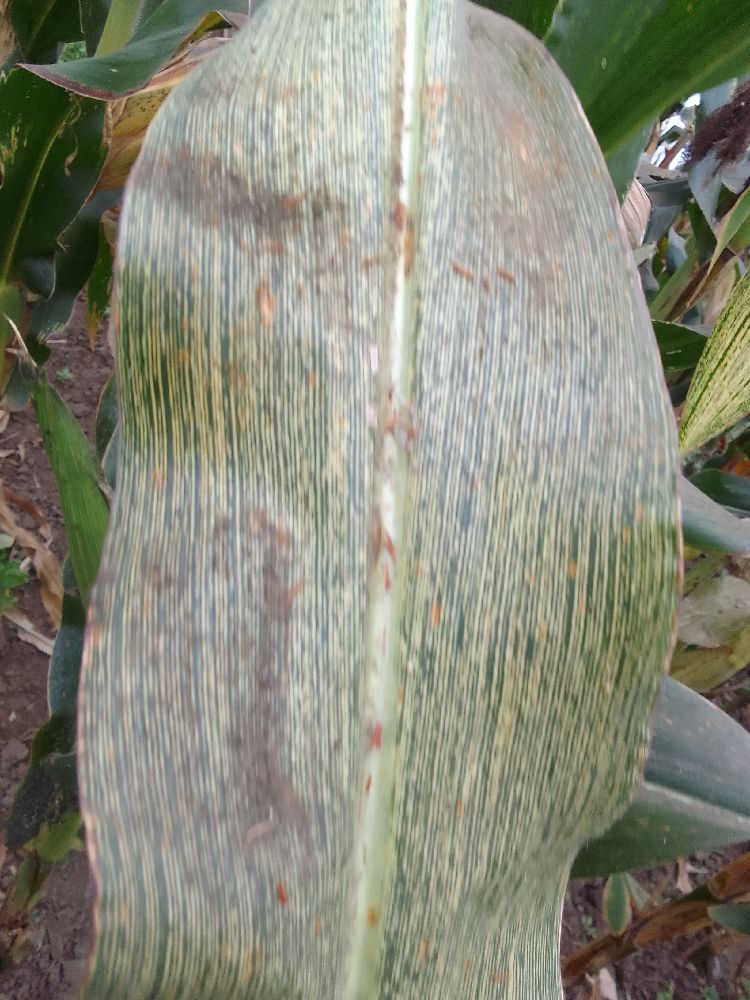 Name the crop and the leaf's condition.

maize, maize streak virus
